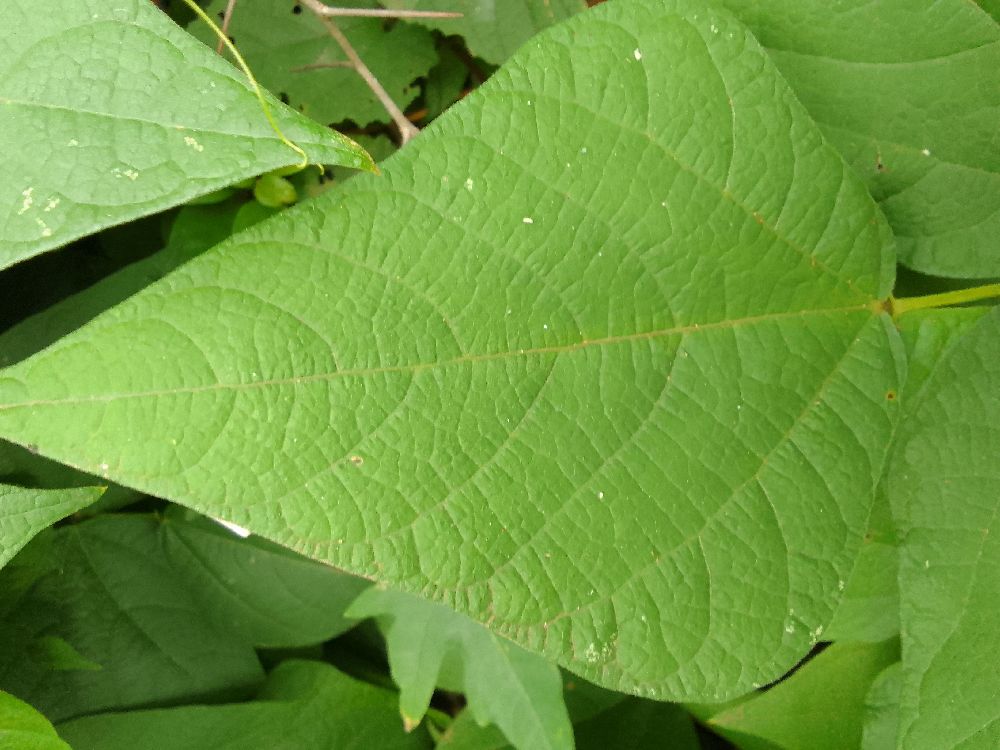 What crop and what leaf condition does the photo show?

common bean, healthy
